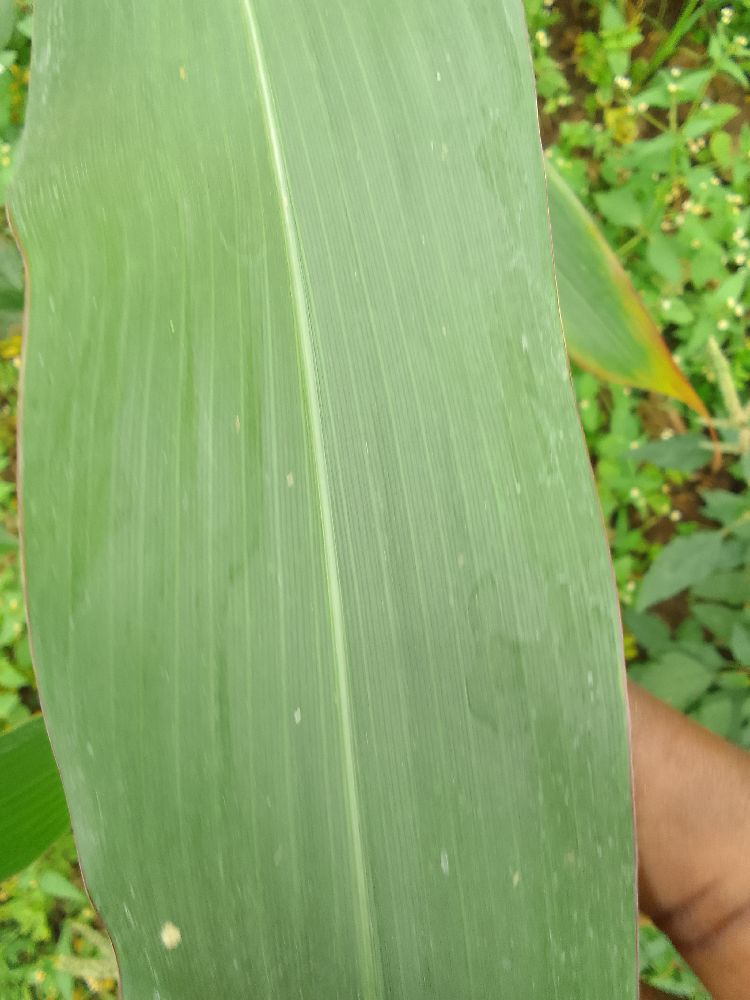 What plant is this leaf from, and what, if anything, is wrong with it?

maize, healthy
